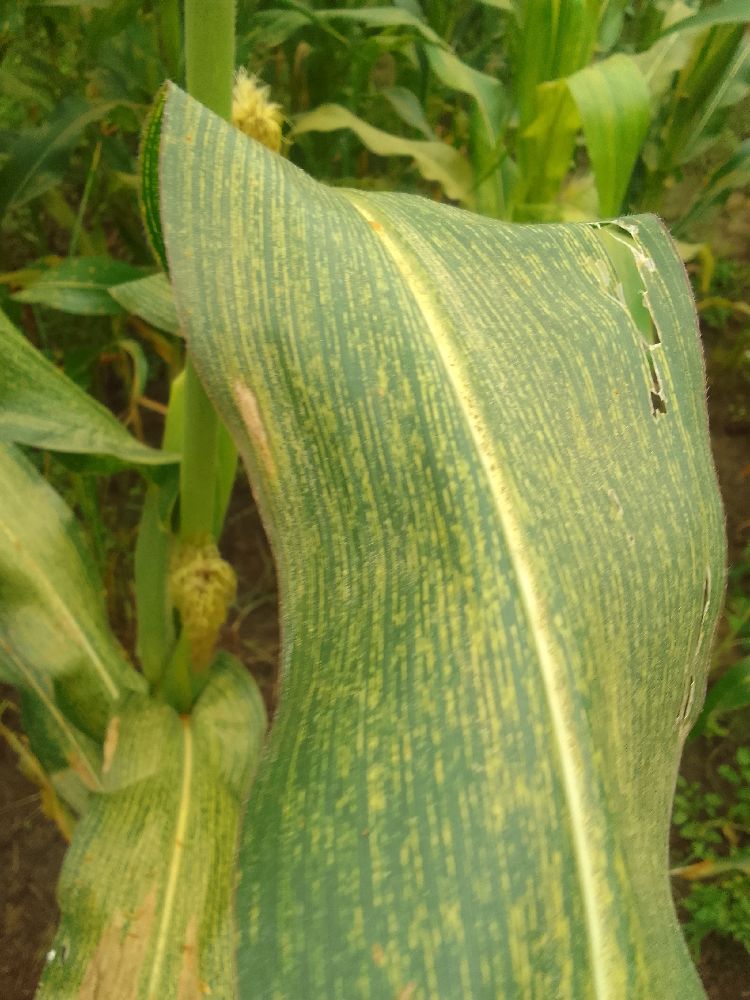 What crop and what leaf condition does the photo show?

maize, maize streak virus
